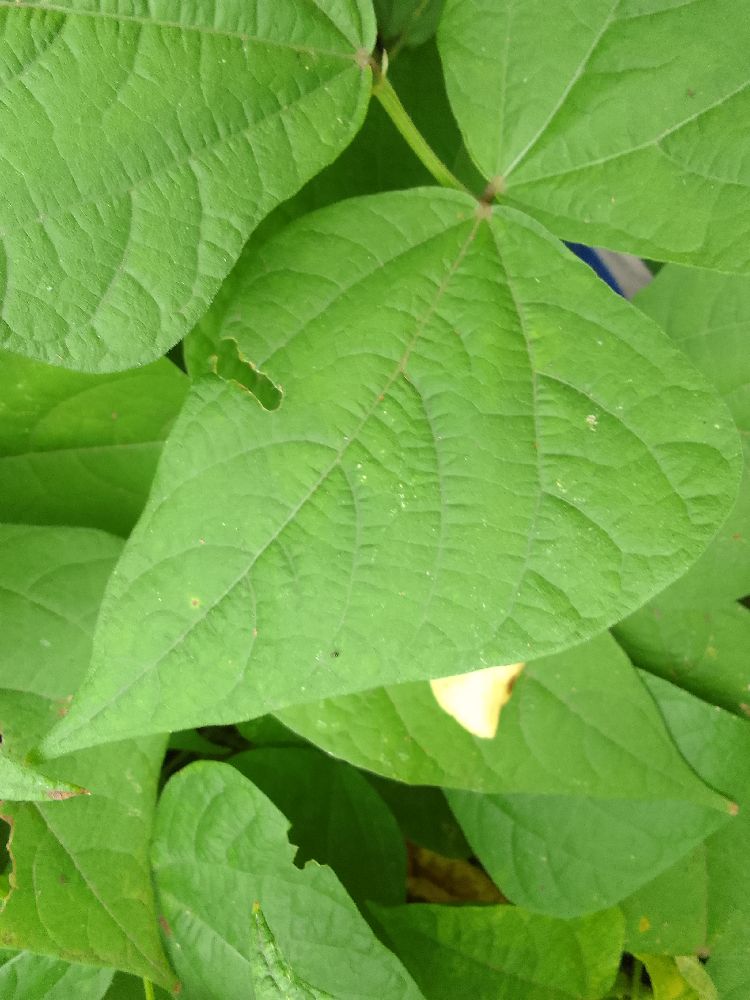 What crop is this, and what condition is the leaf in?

common bean, healthy
